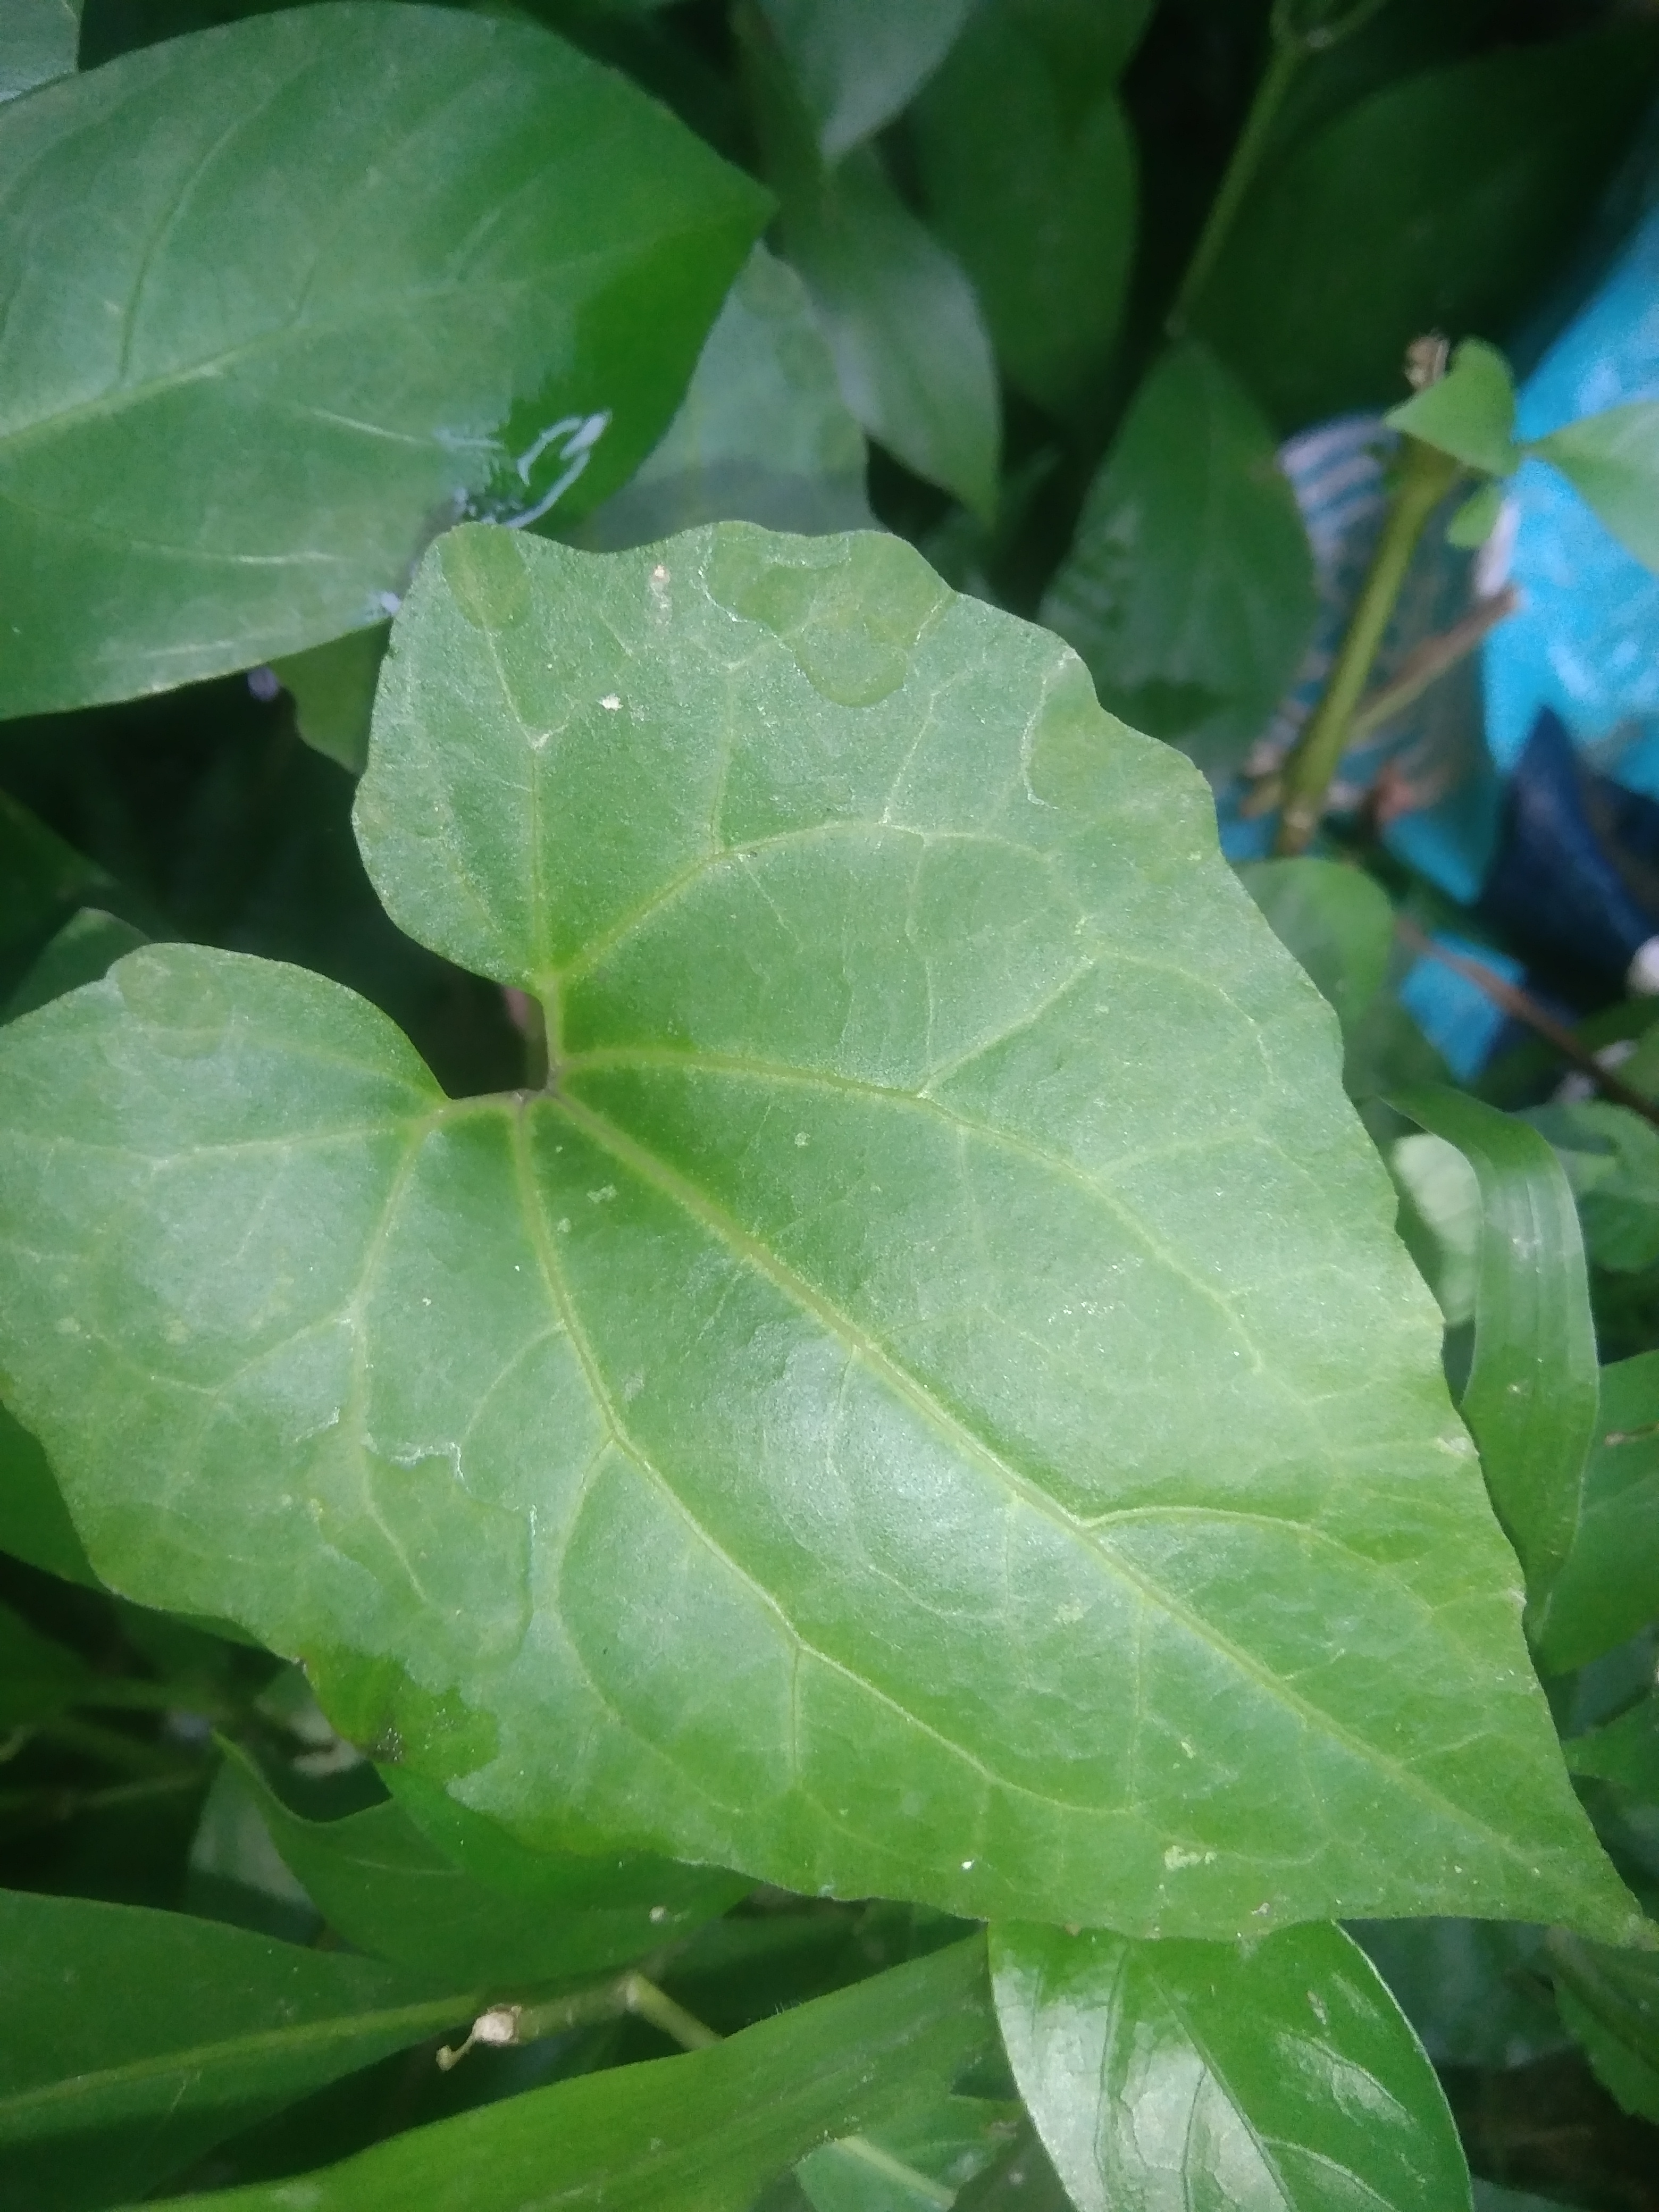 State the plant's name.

bitter vine
